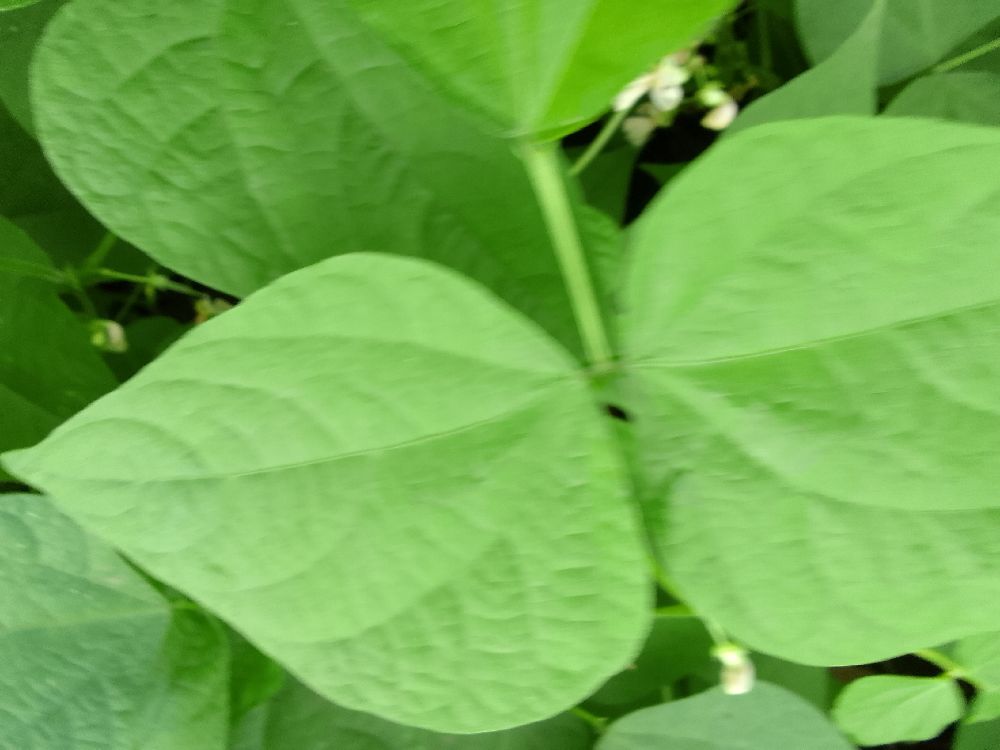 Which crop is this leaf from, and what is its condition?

common bean, healthy
